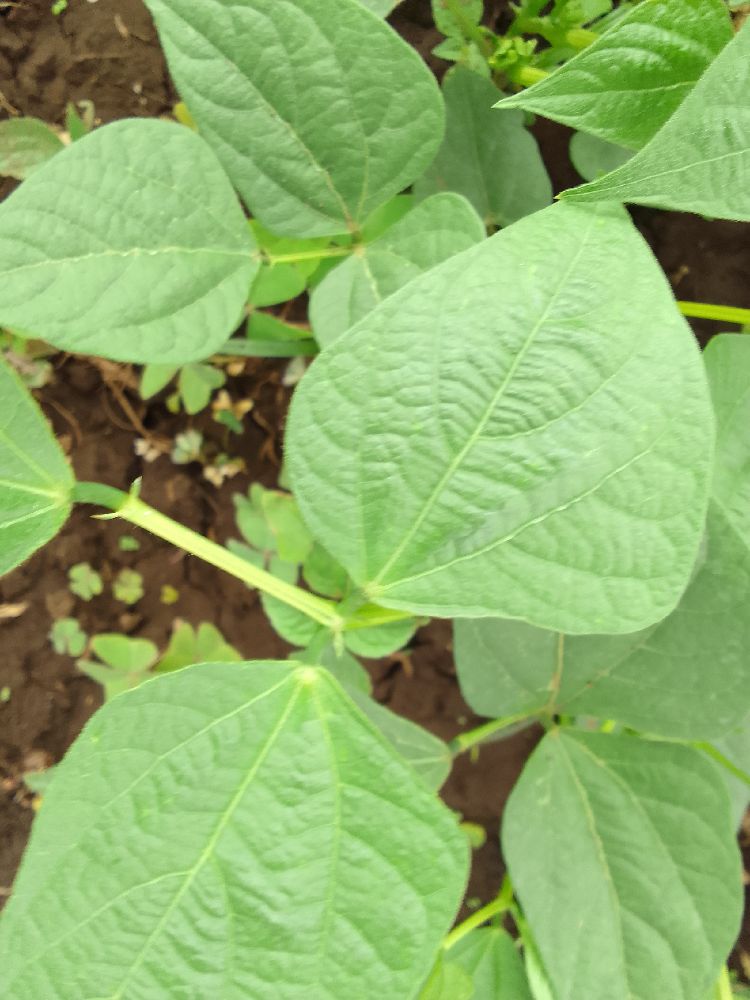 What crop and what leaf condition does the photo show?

common bean, healthy
